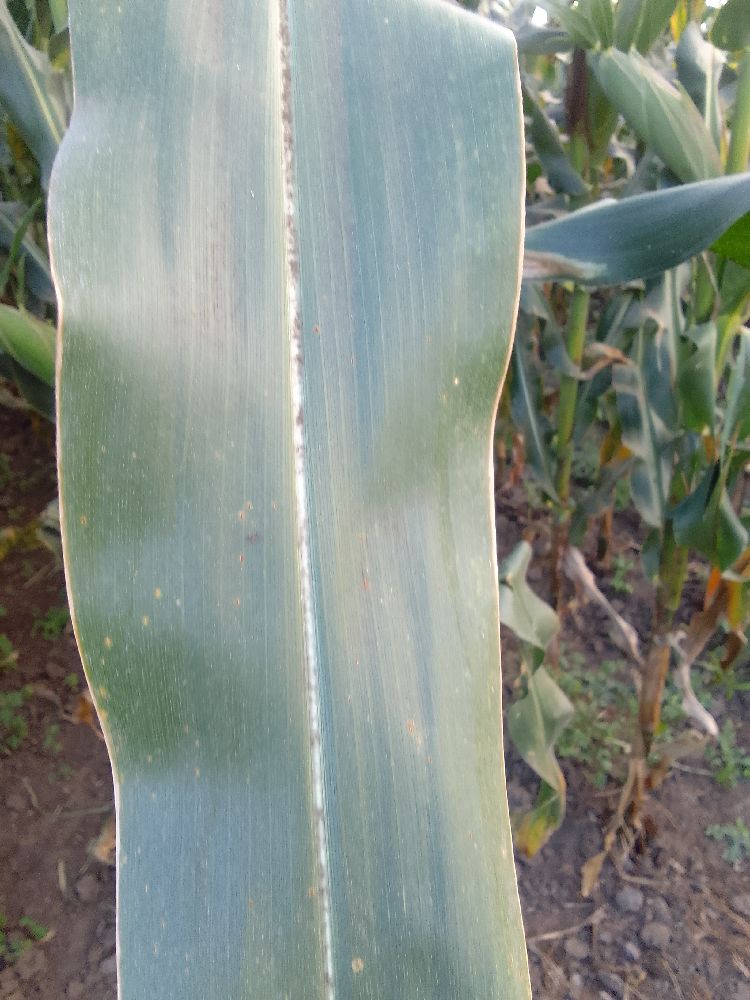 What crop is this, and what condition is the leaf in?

maize, healthy
